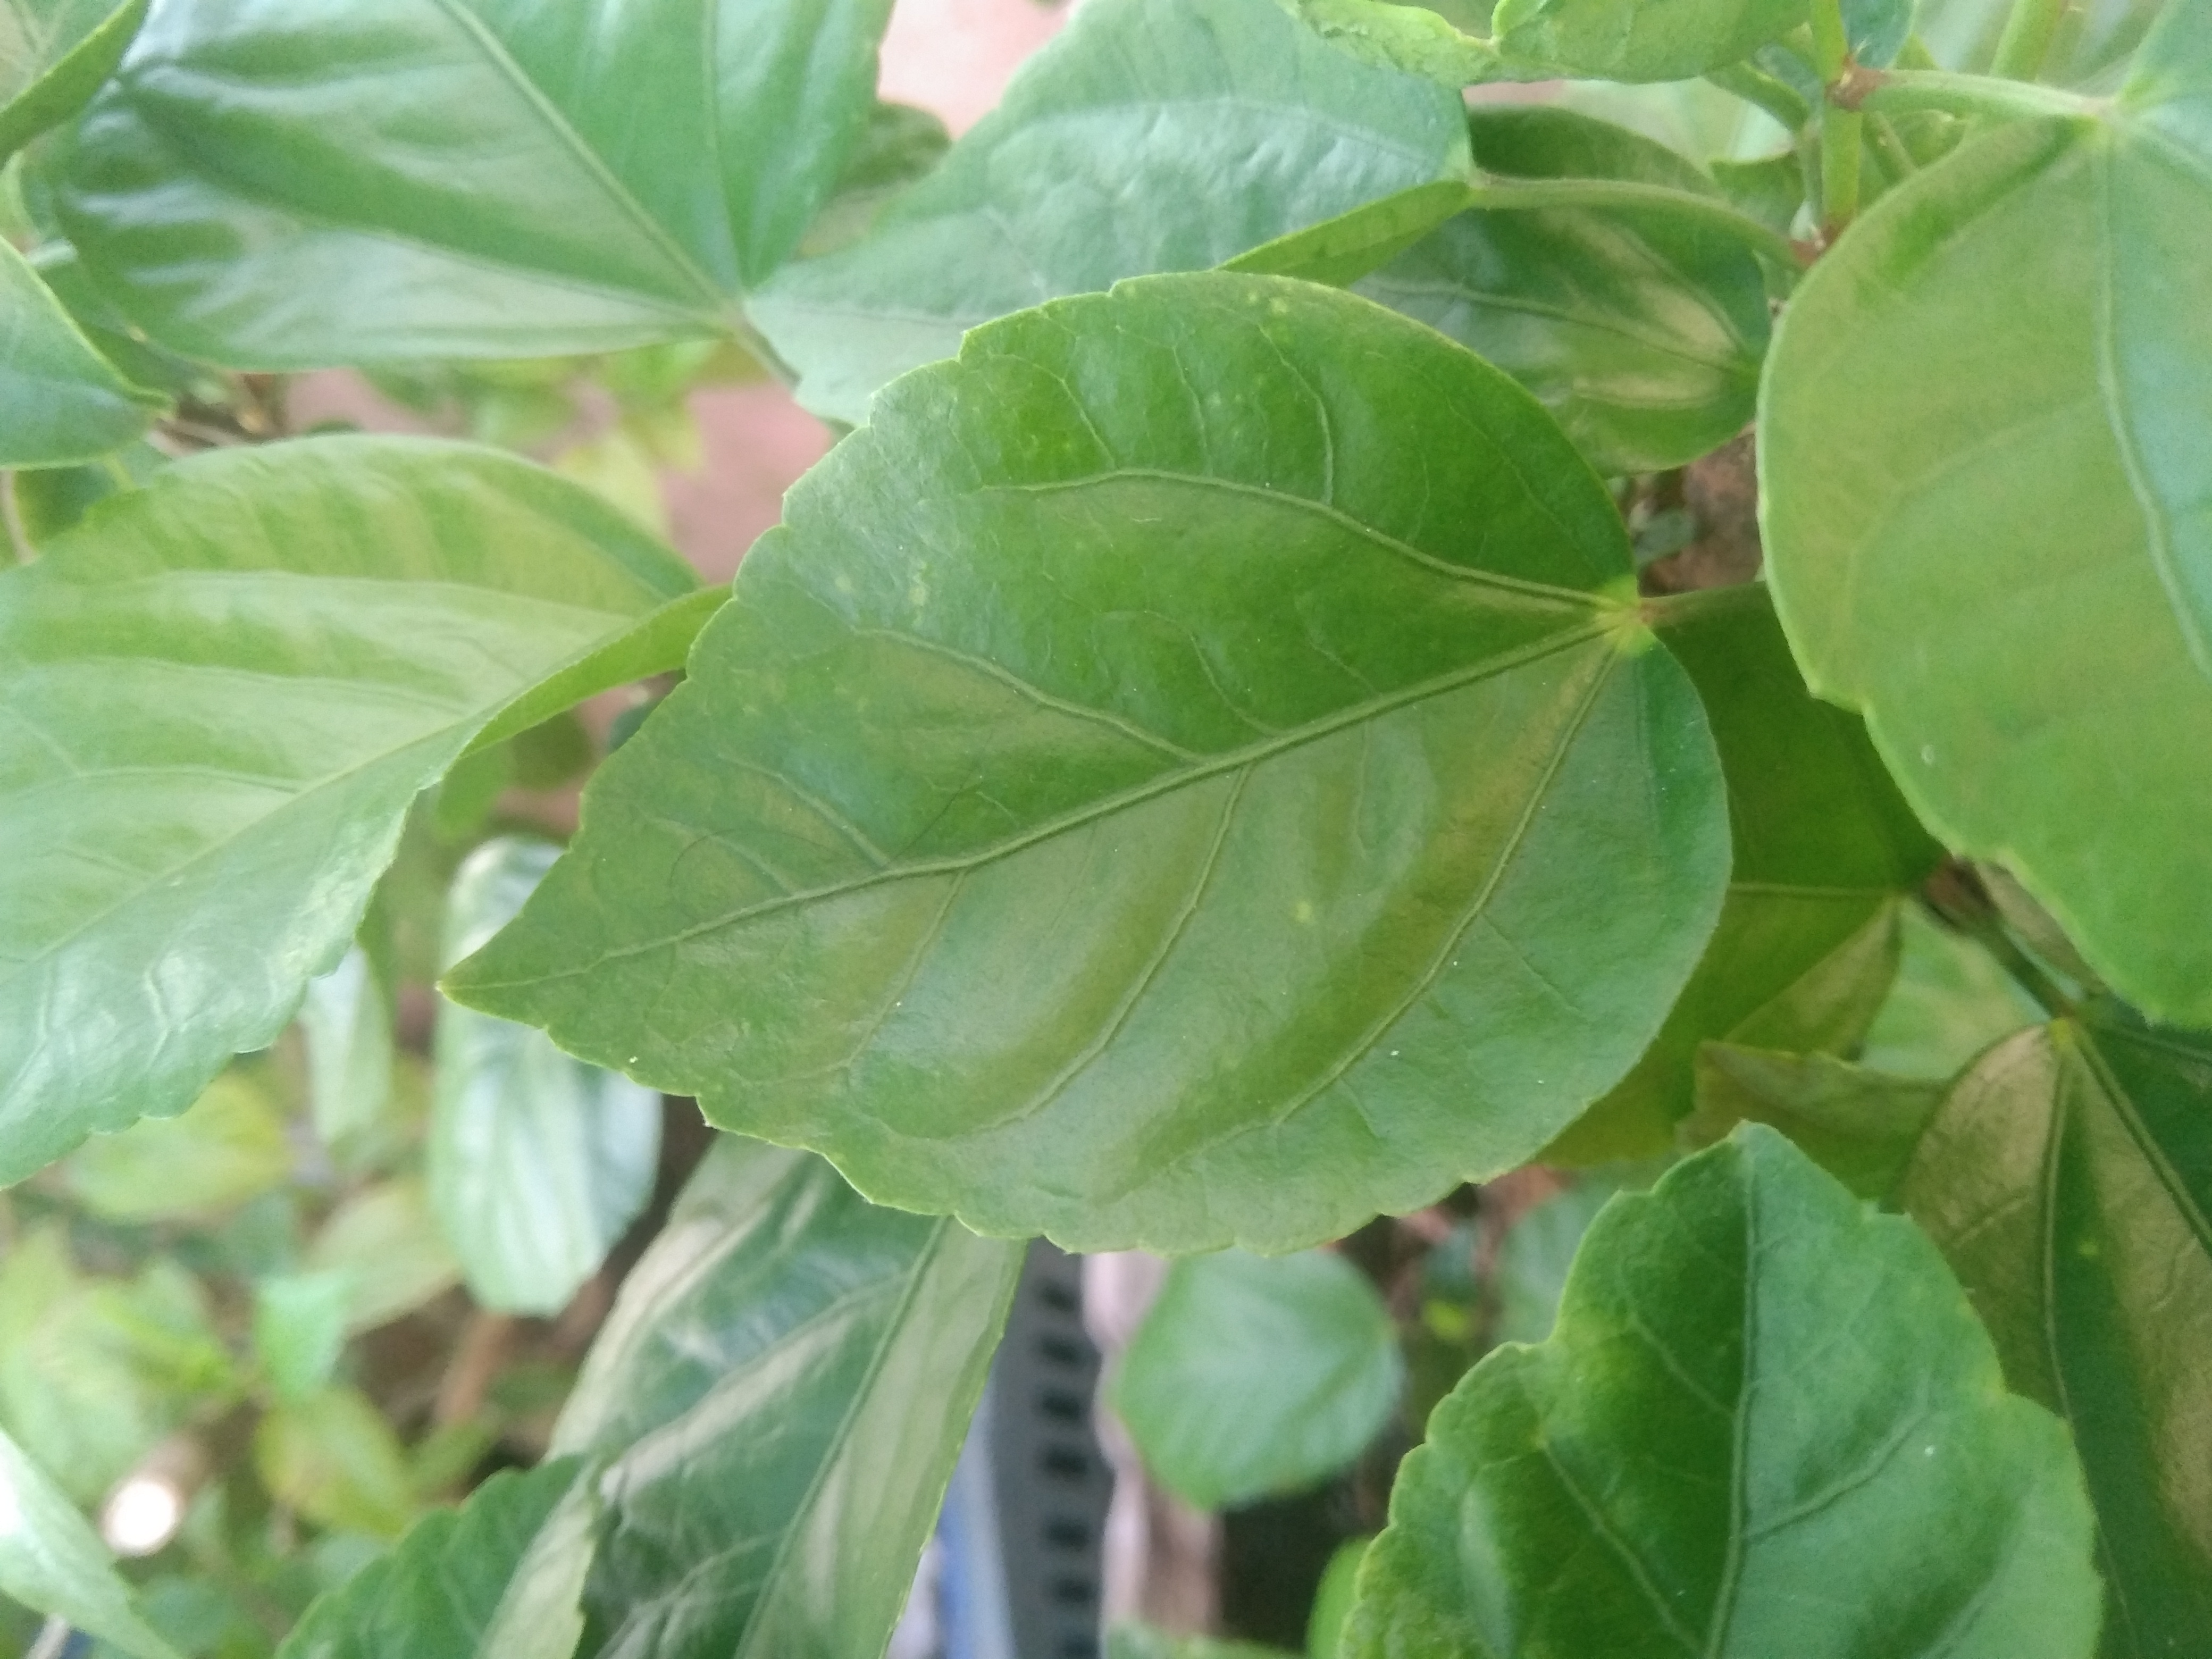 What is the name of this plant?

hibiscus
